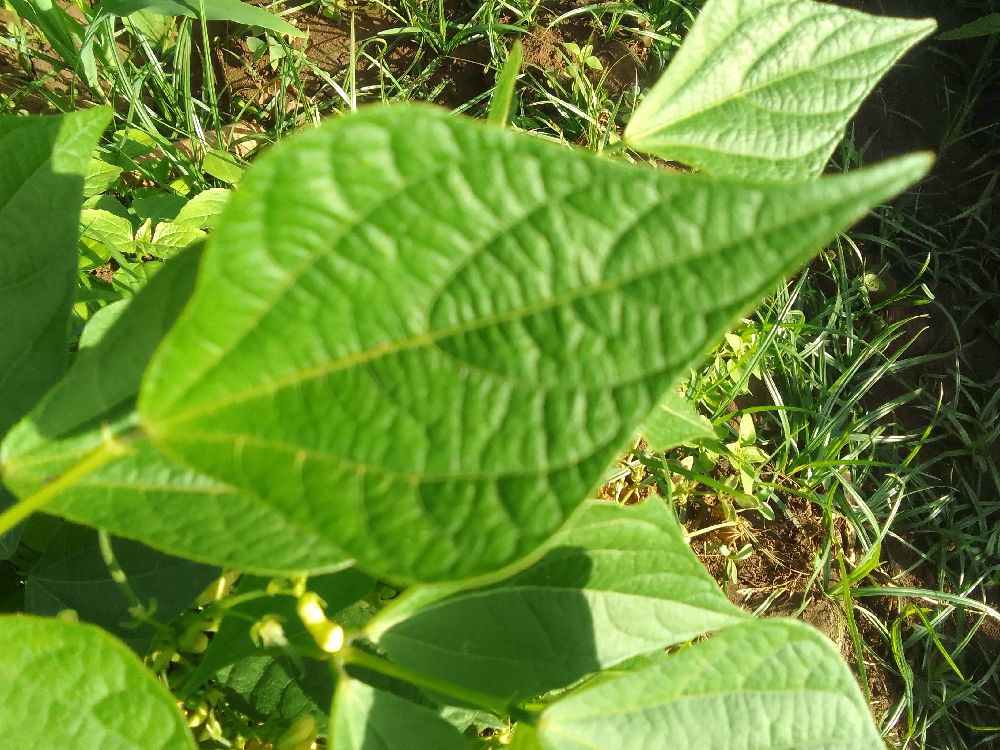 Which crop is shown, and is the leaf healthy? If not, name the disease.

common bean, healthy
